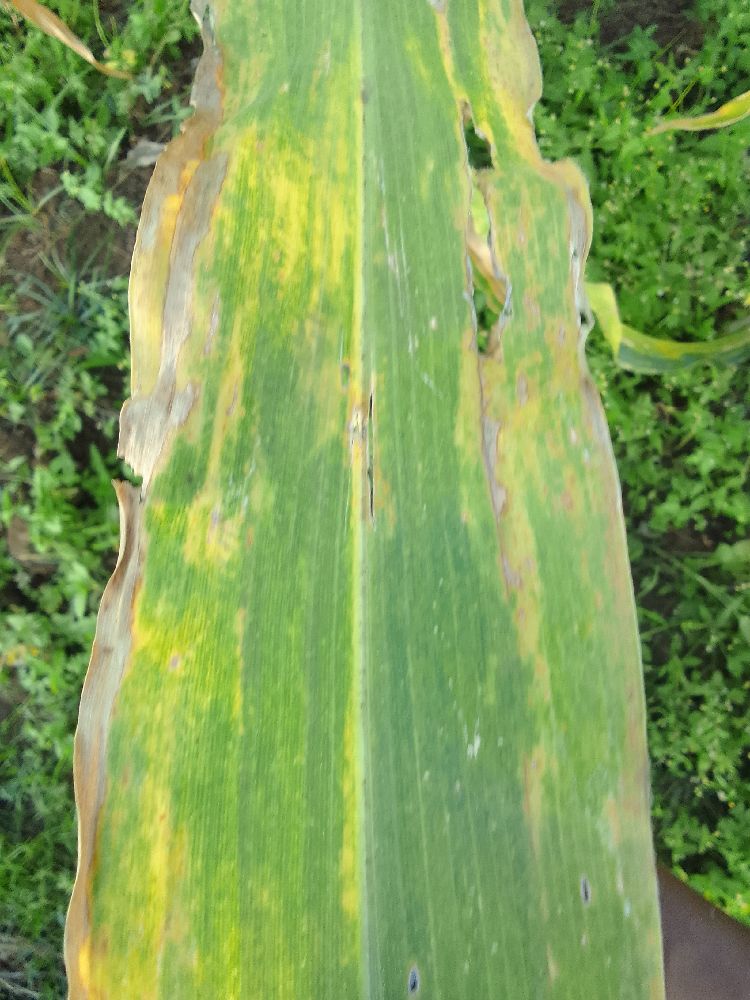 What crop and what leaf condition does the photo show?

maize, maize lethal necrosis
